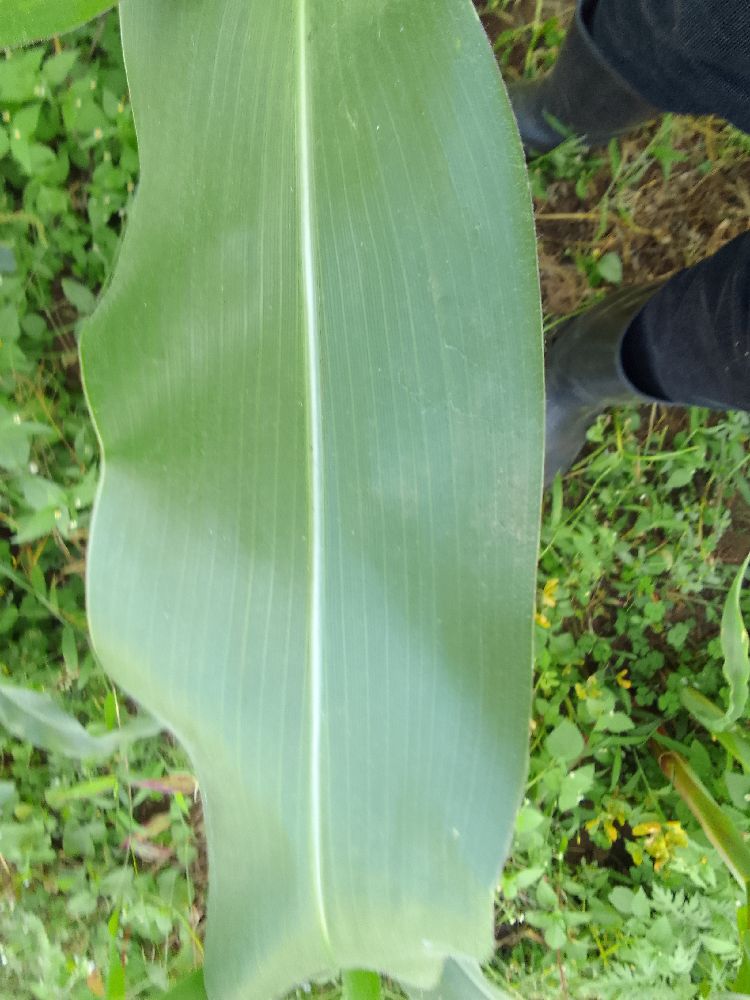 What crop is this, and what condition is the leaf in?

maize, healthy
